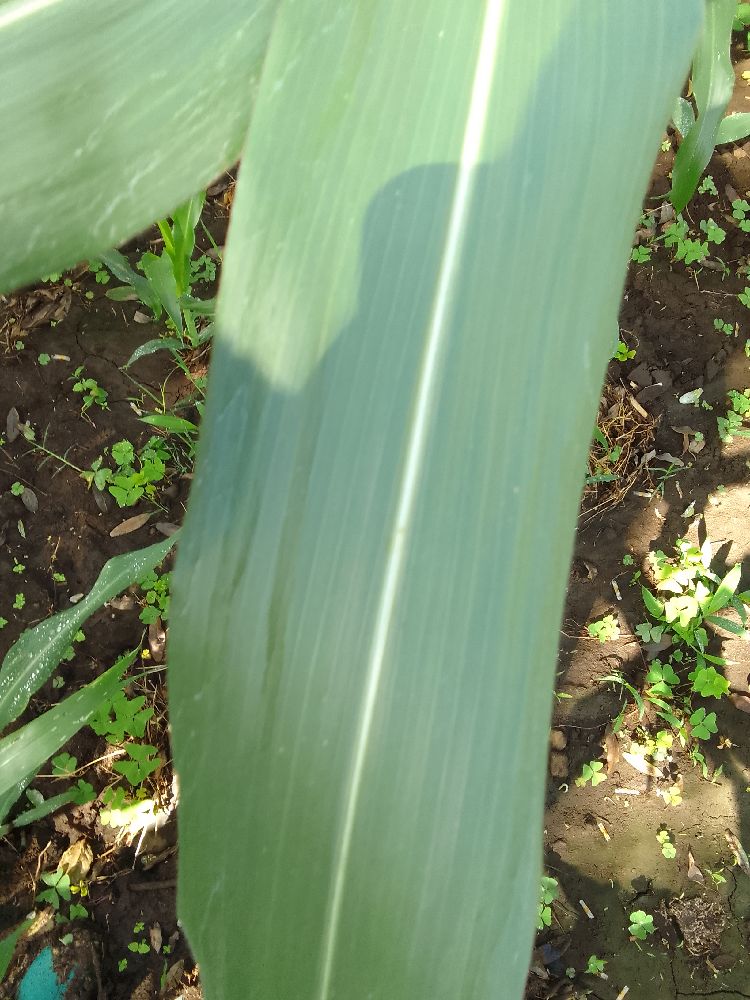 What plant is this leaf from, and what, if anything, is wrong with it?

maize, healthy
